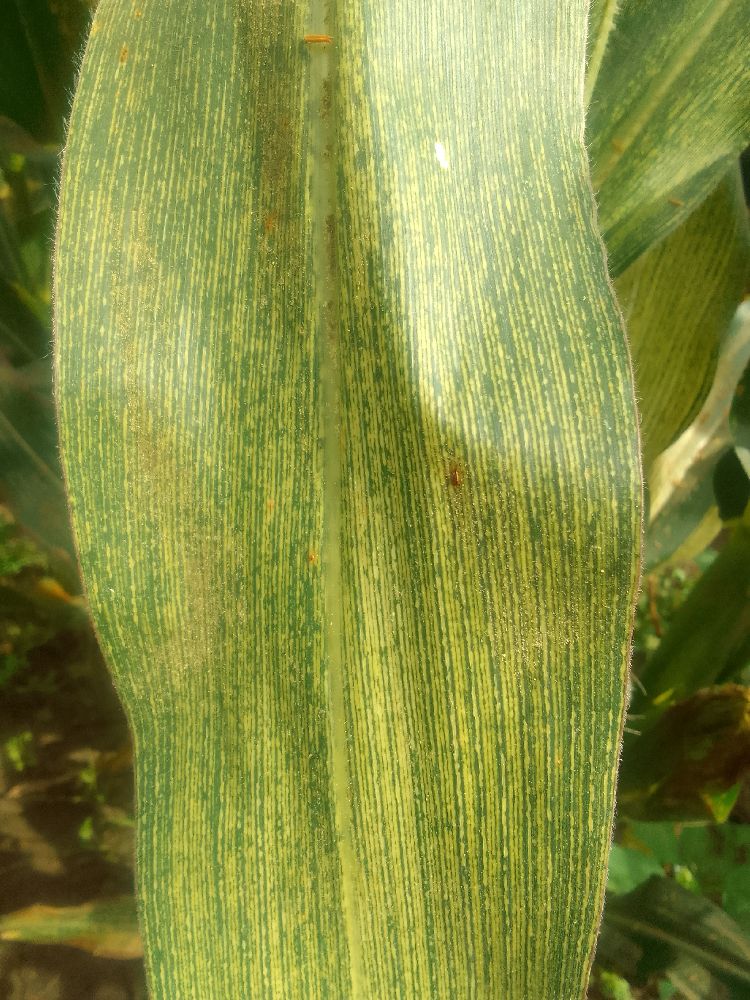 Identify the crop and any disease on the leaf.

maize, maize streak virus
